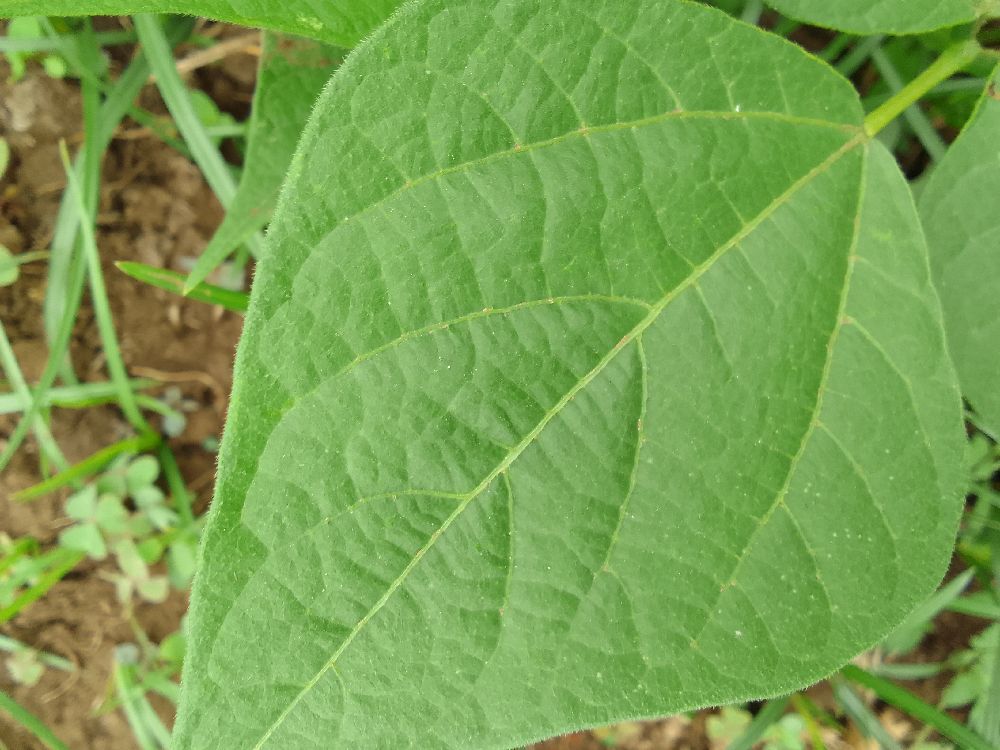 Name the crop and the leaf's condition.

common bean, healthy
